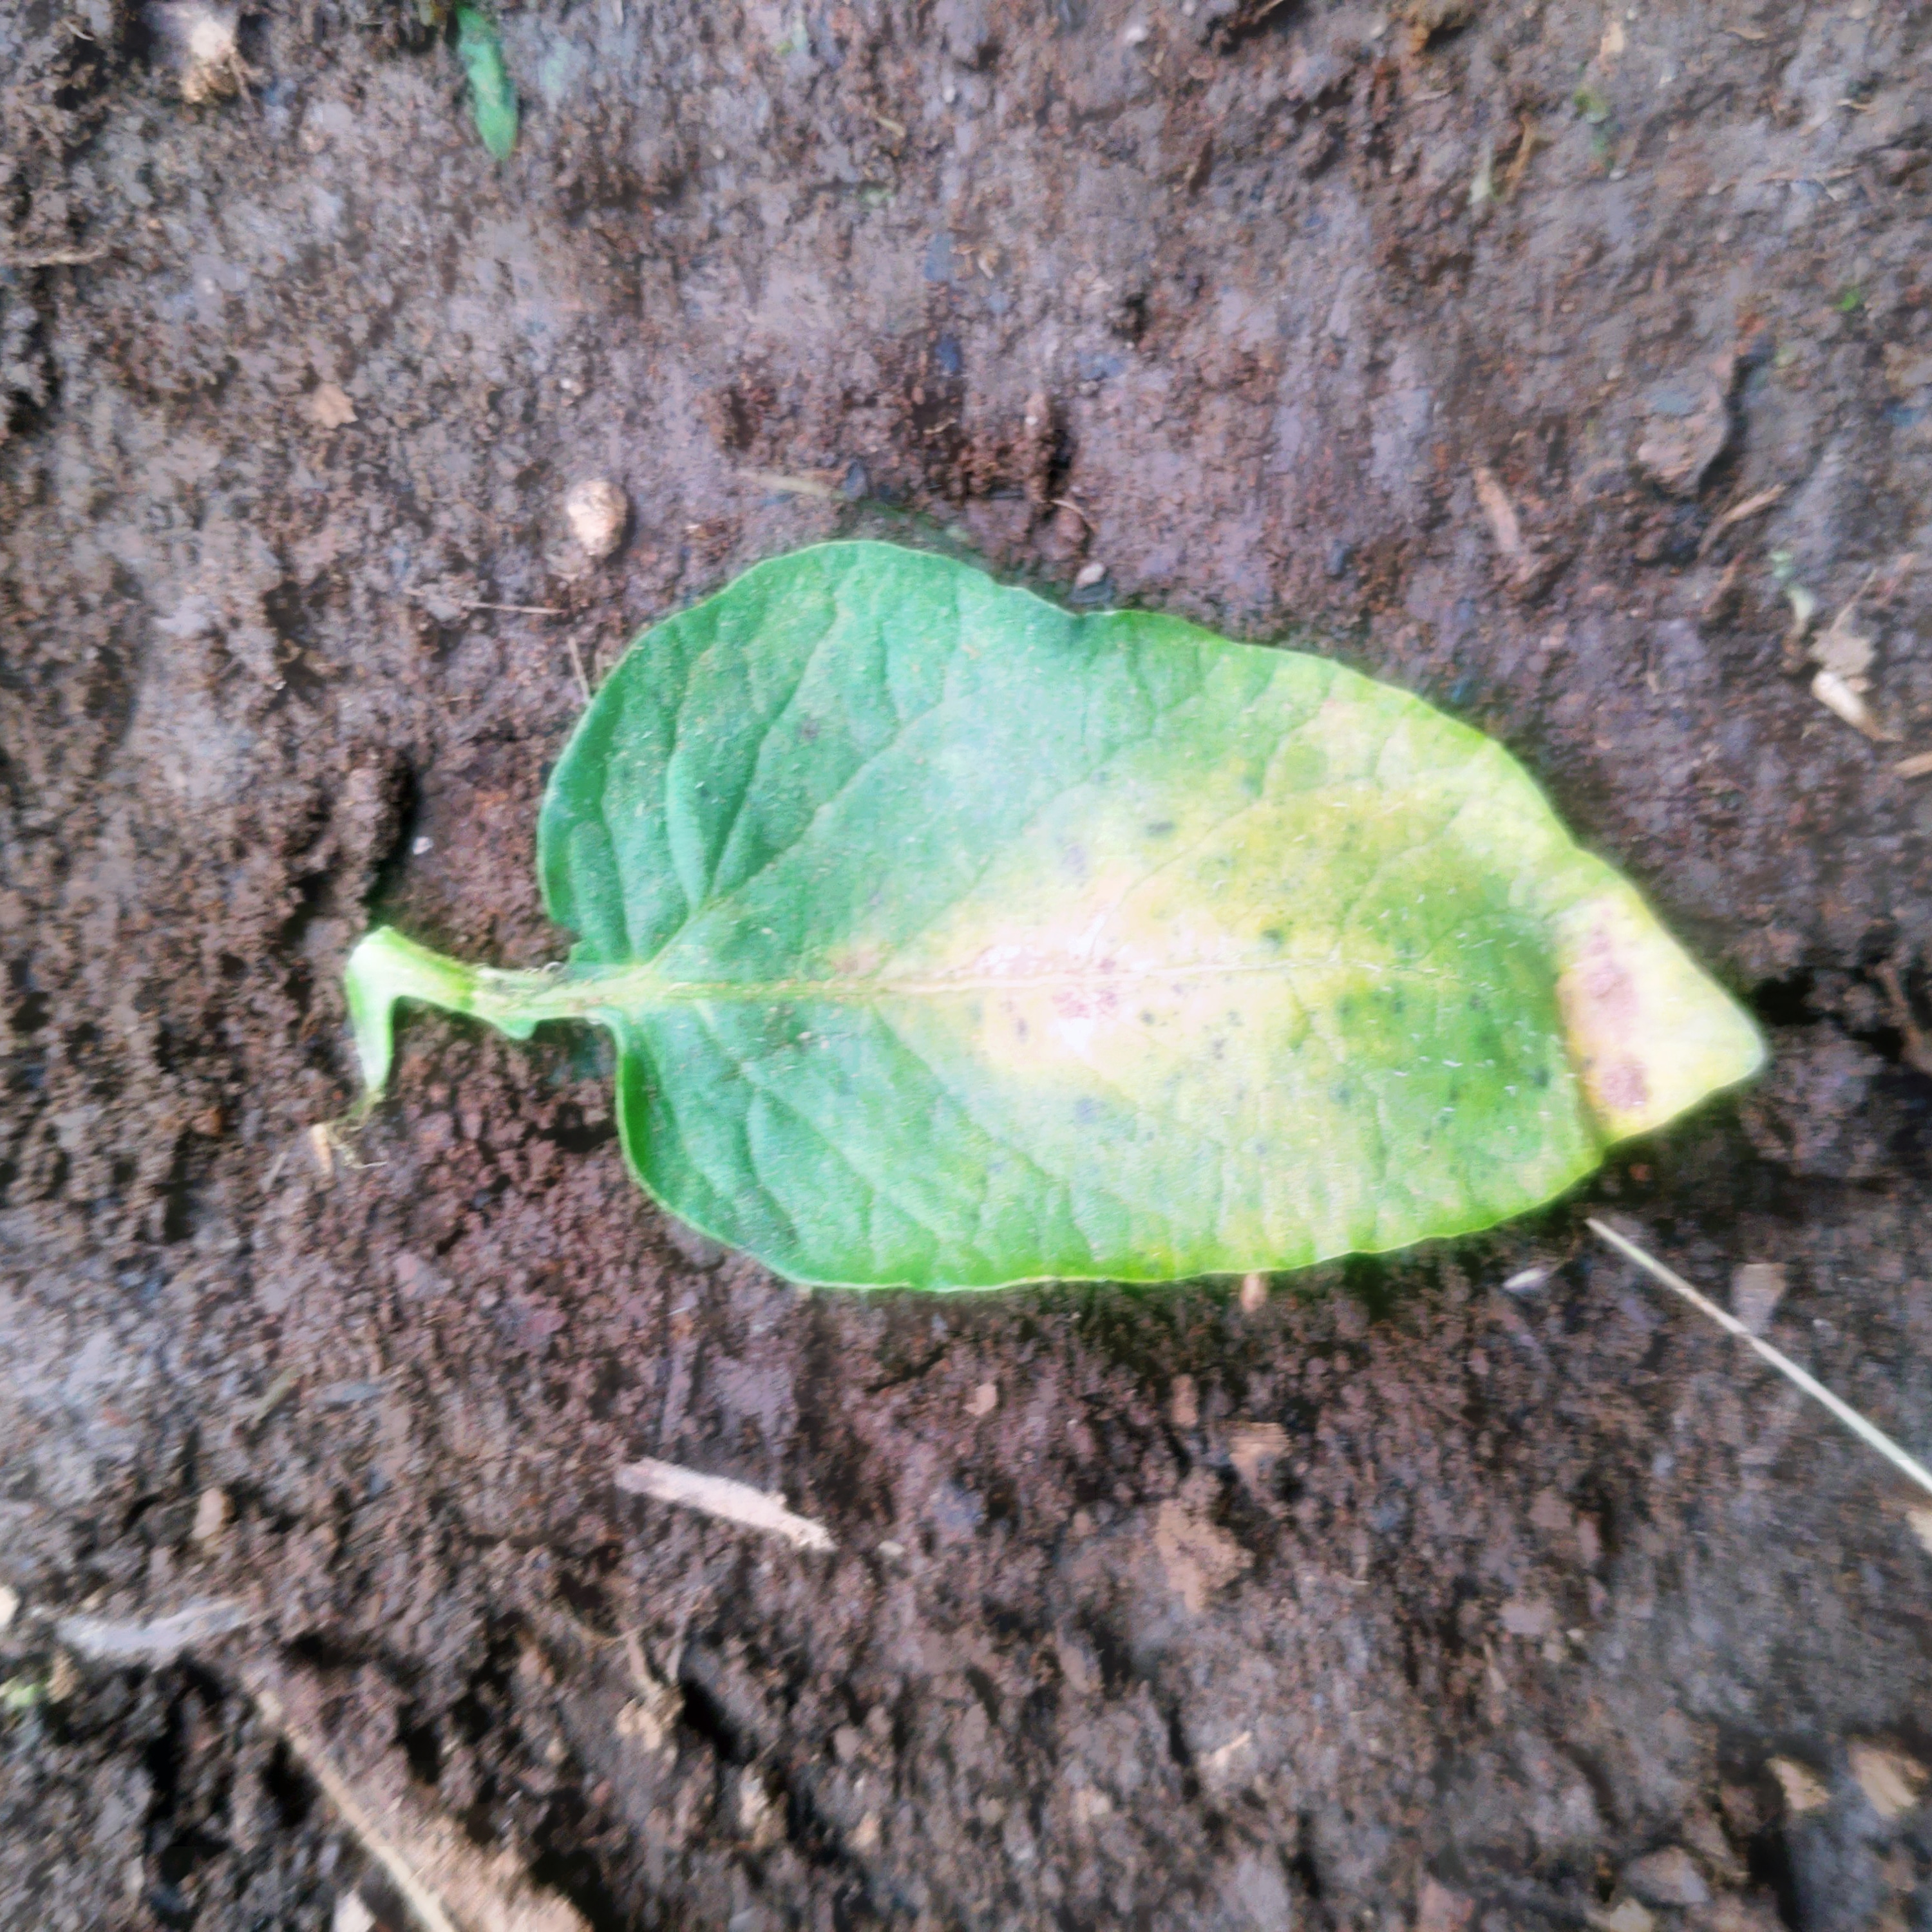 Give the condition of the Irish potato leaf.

late blight
